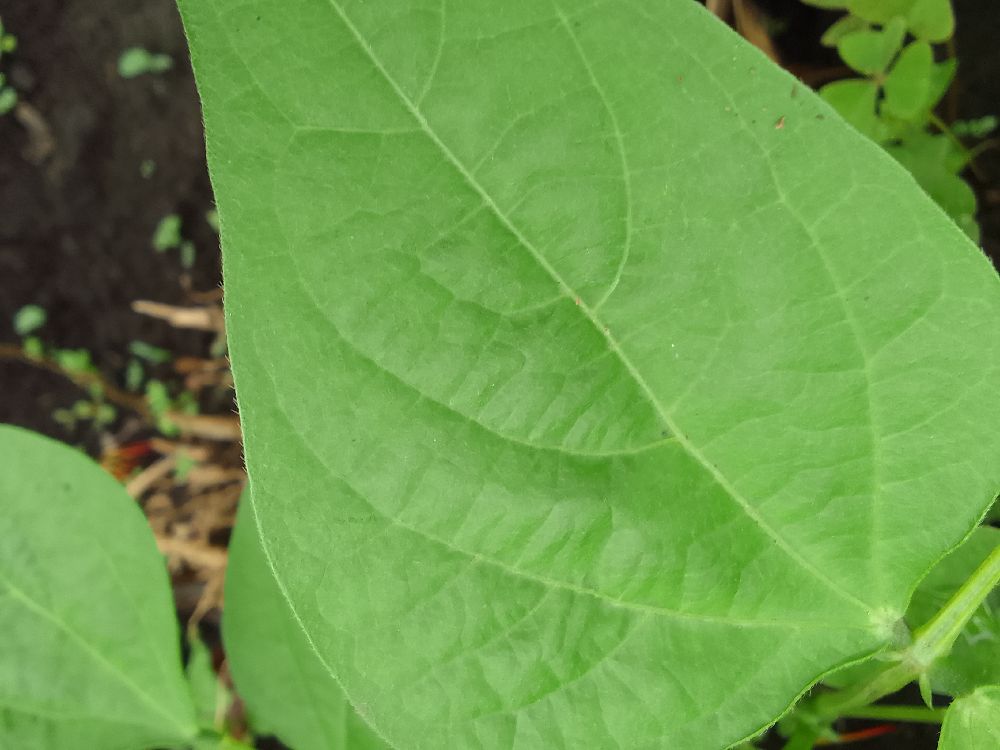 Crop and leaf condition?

common bean, healthy
